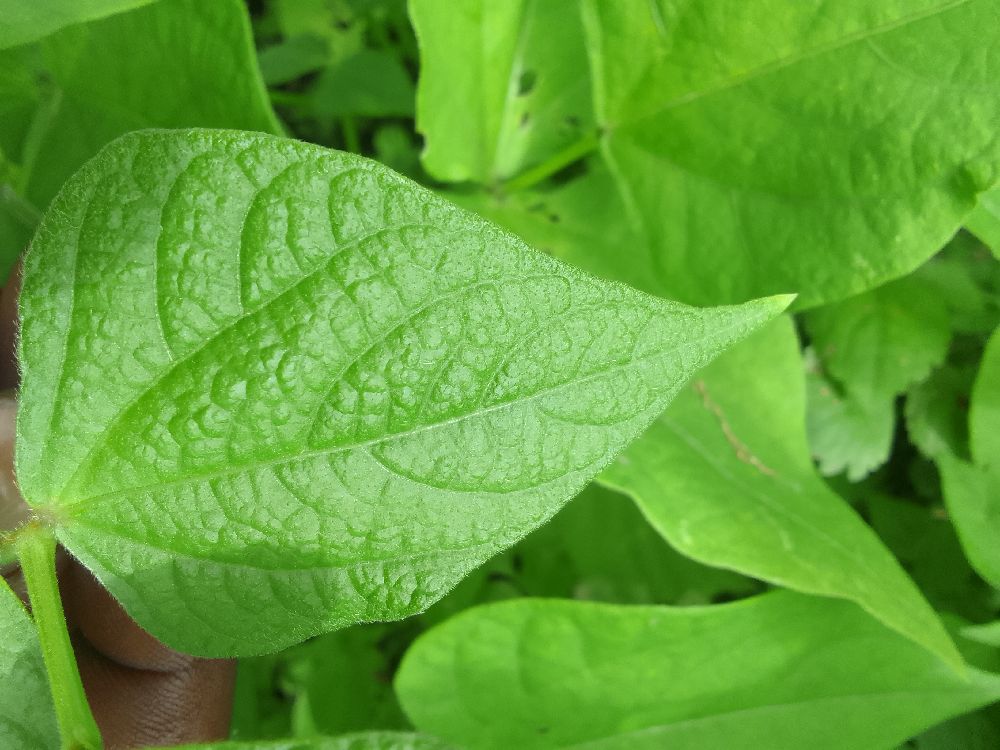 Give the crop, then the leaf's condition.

common bean, healthy
